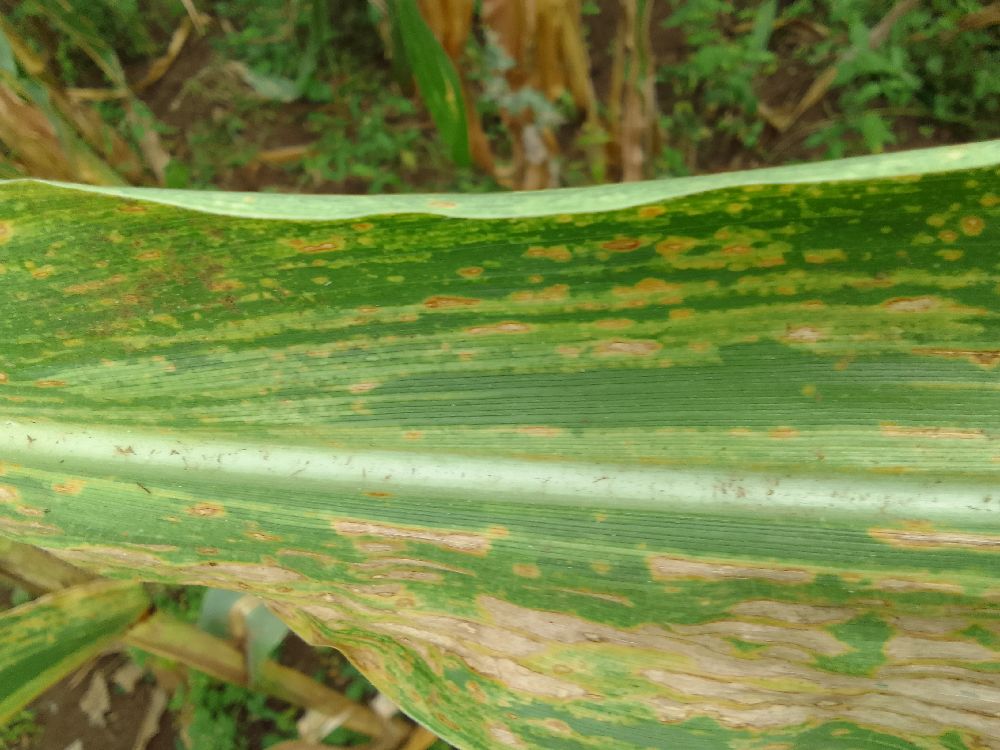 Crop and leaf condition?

maize, maize lethal necrosis
